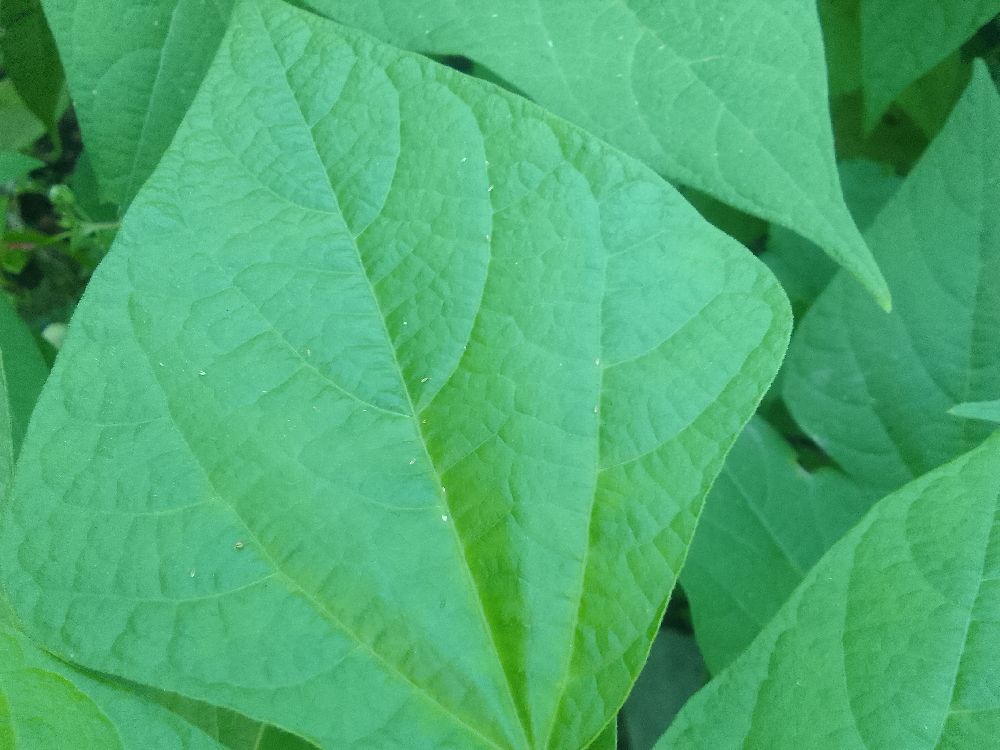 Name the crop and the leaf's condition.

common bean, healthy
